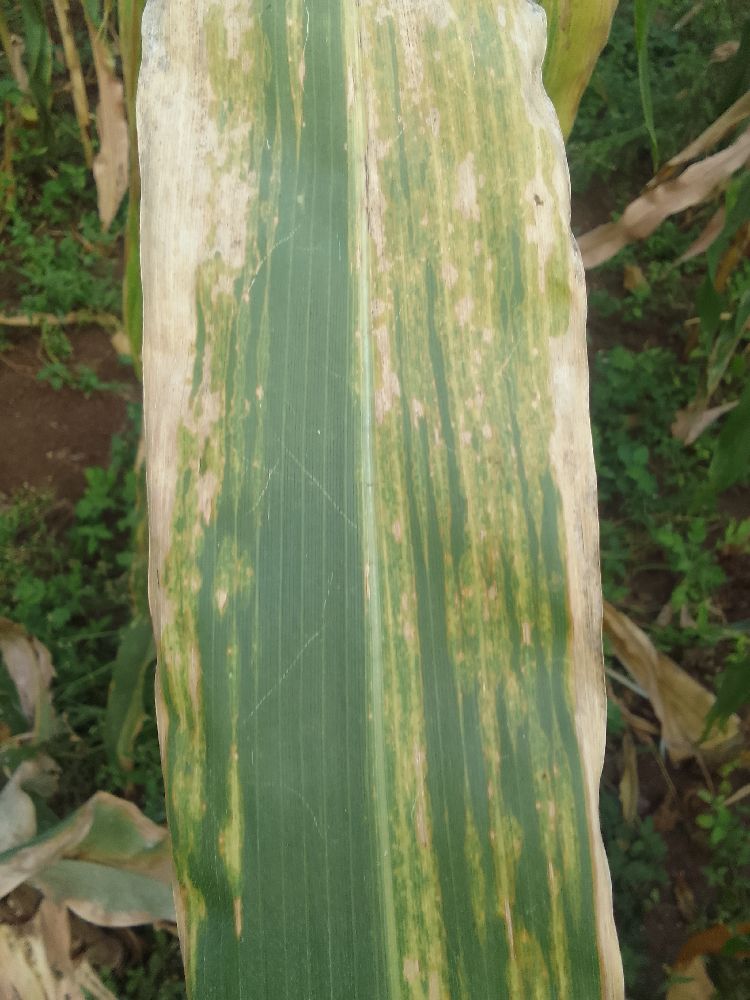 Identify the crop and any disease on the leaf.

maize, maize lethal necrosis
